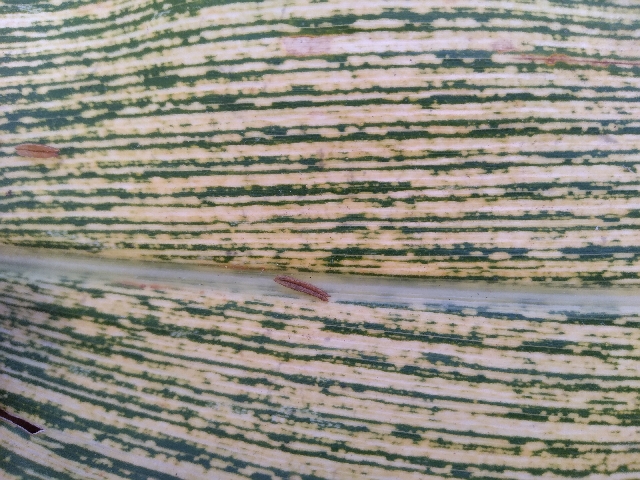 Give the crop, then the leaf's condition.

maize, maize streak virus
